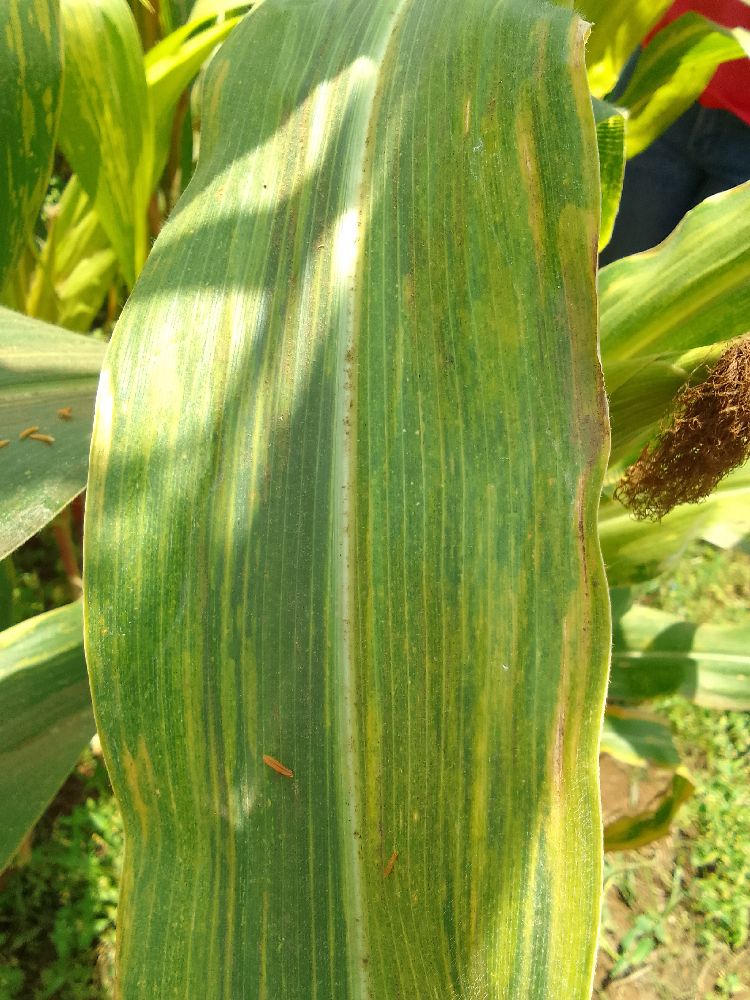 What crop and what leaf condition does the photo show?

maize, maize lethal necrosis
